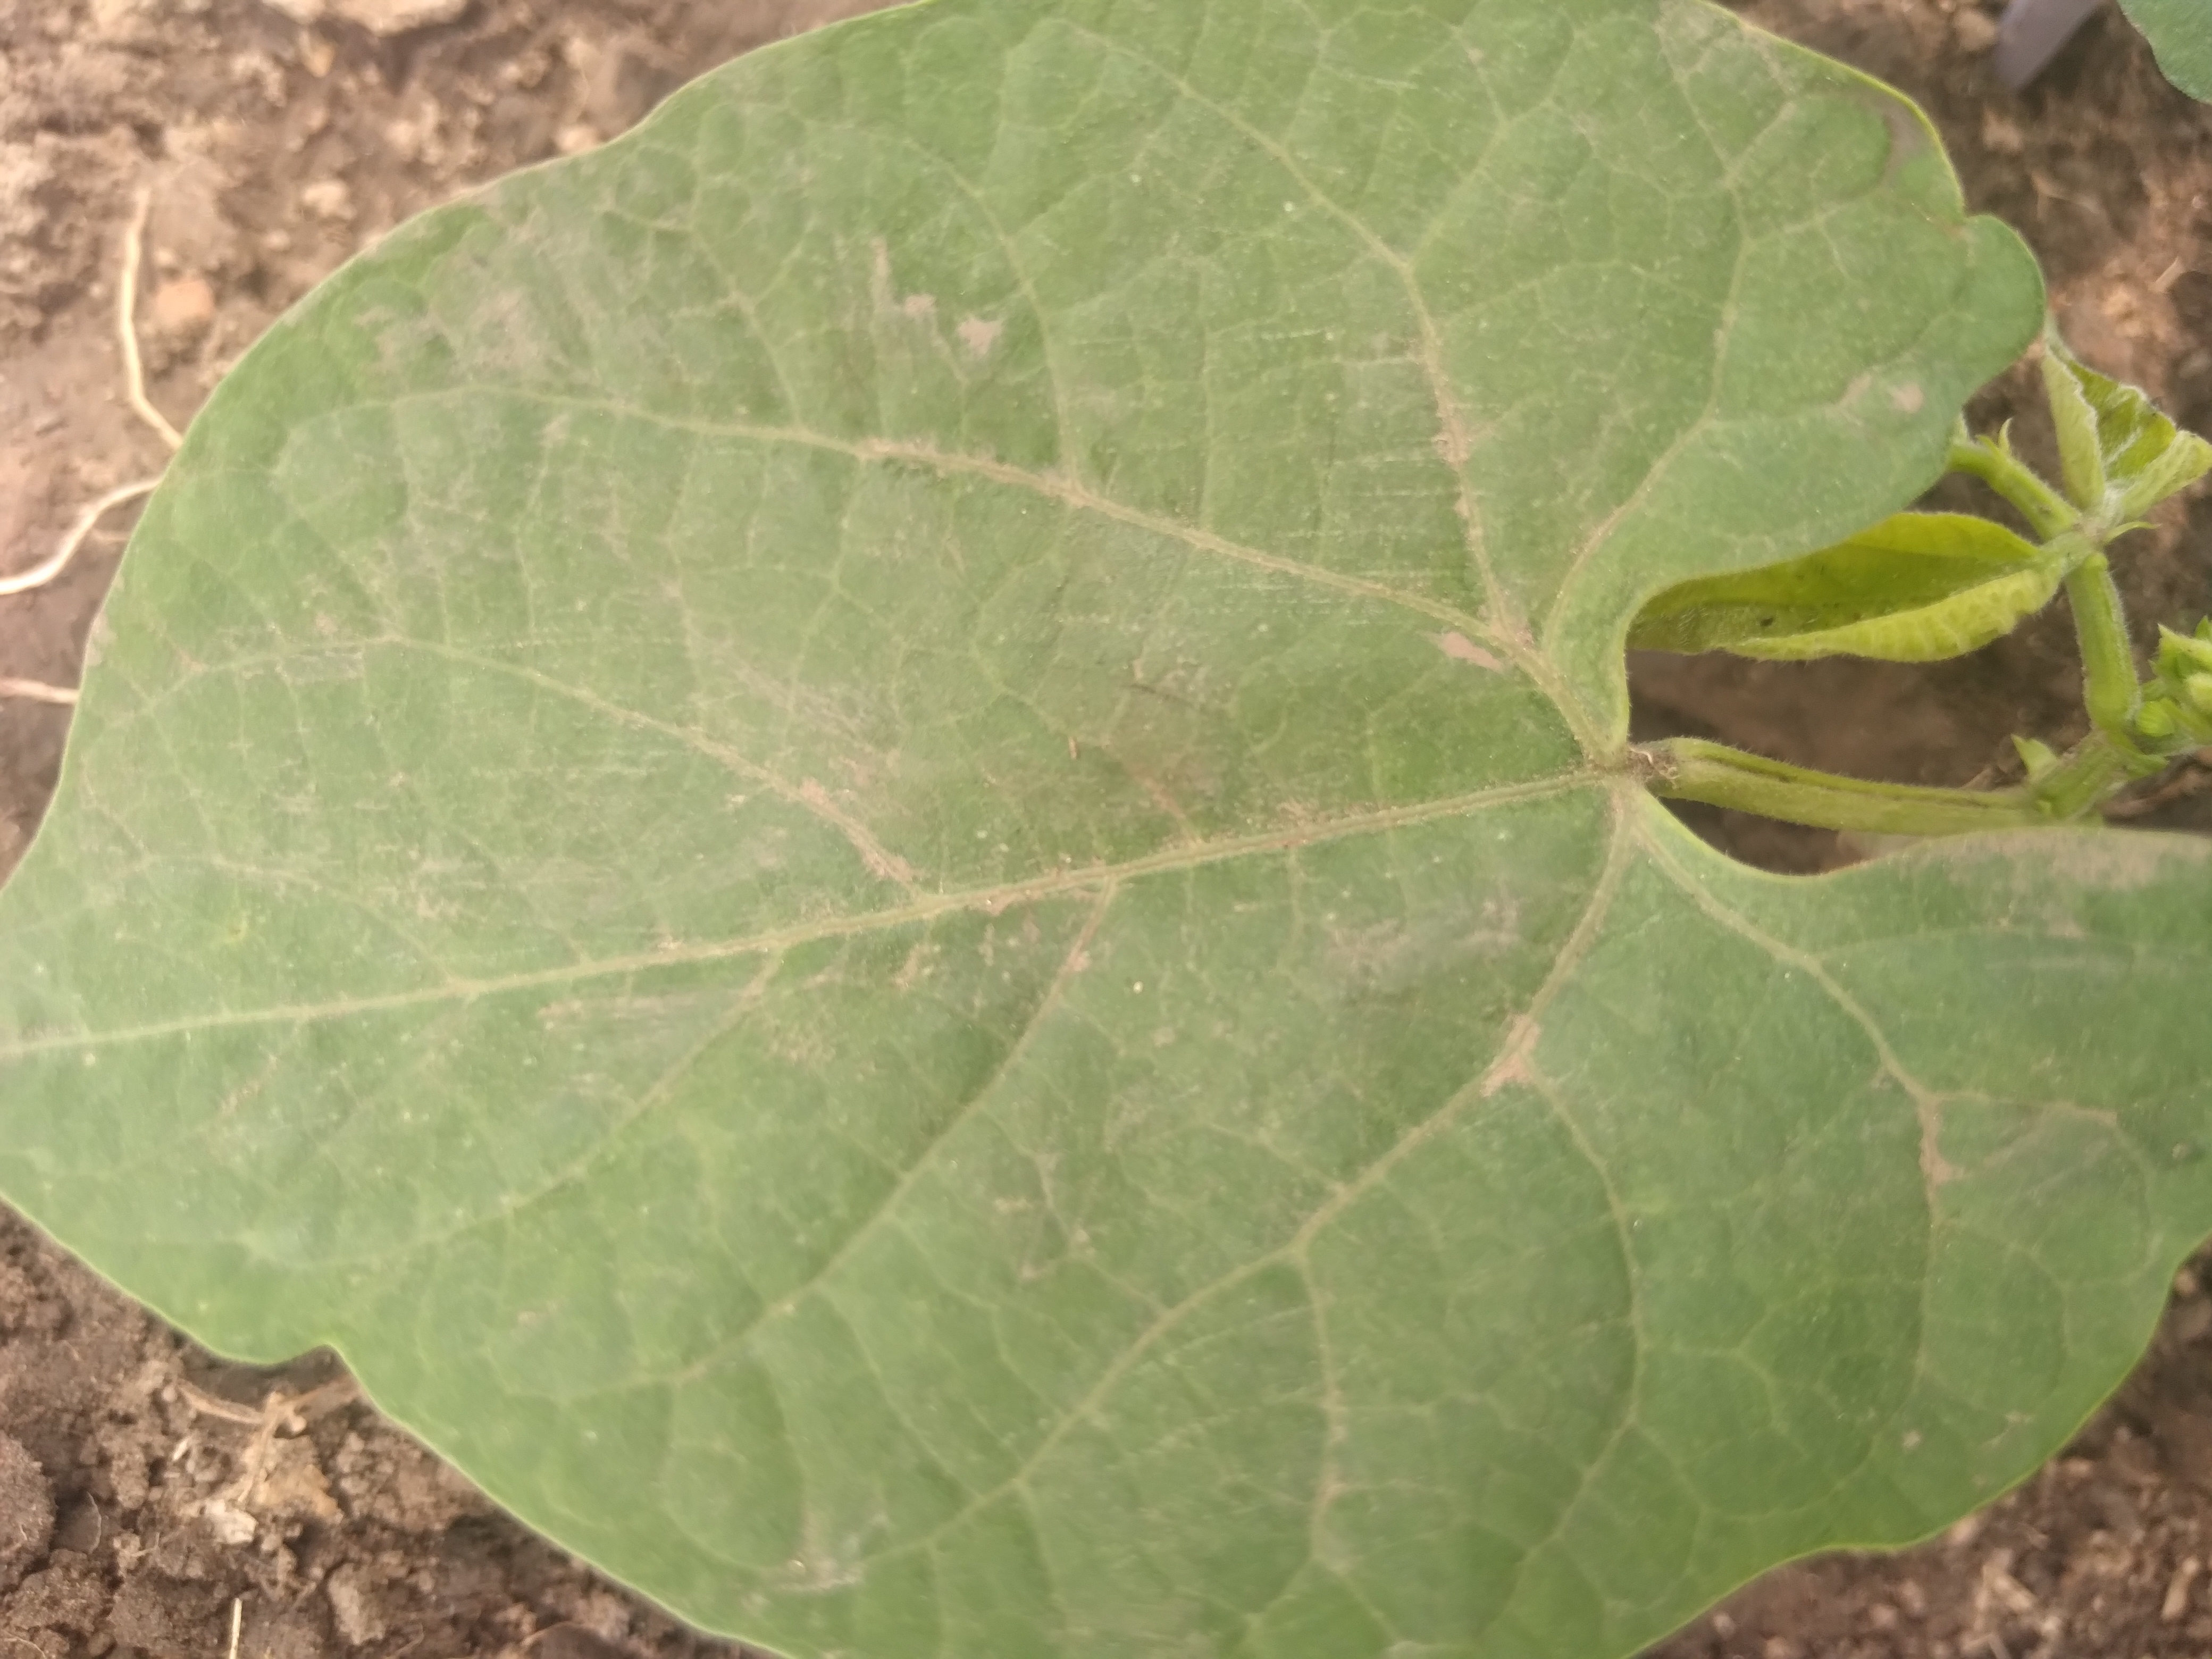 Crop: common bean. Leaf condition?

healthy
